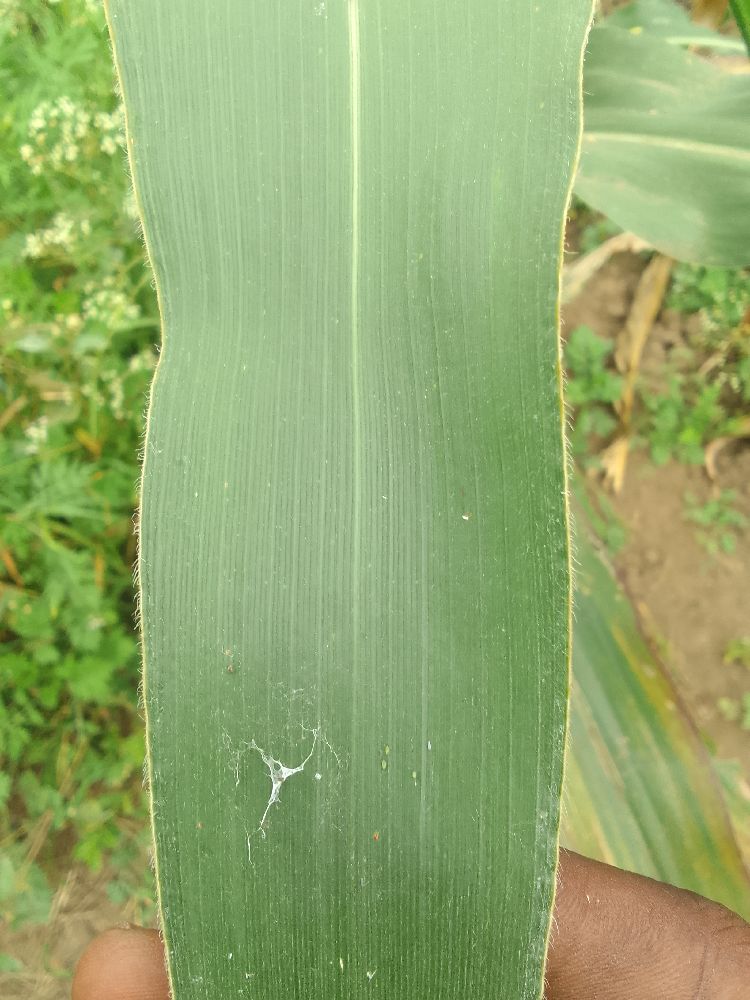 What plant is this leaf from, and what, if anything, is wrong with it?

maize, healthy
